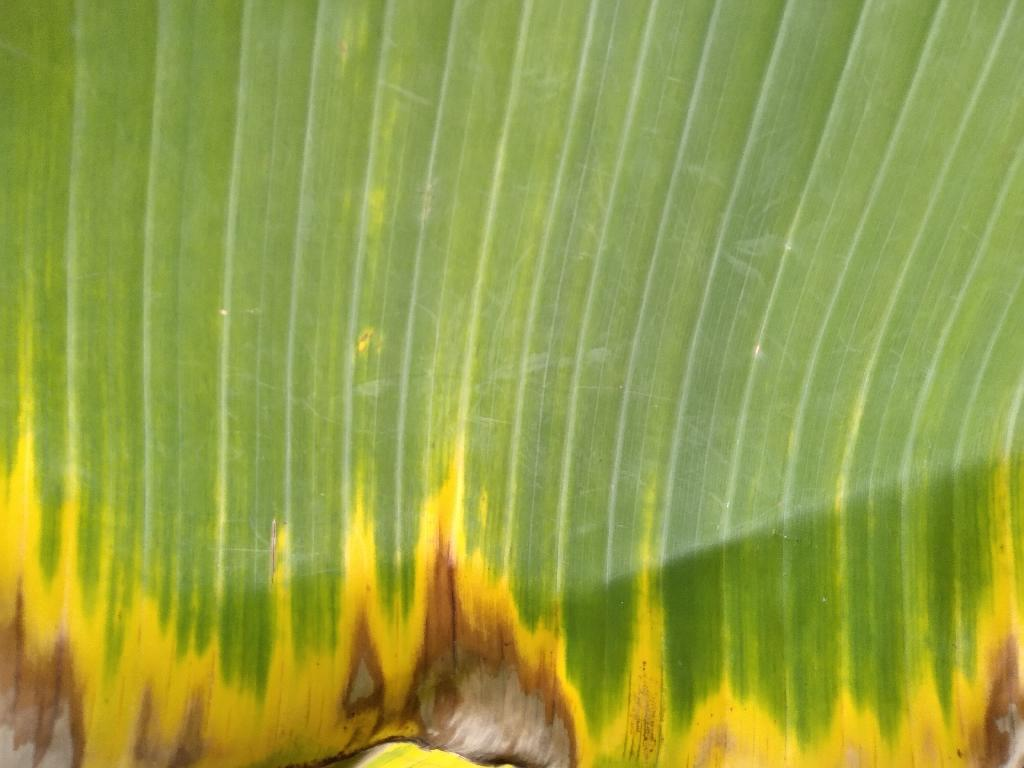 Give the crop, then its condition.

banana, fusarium wilt race 1
